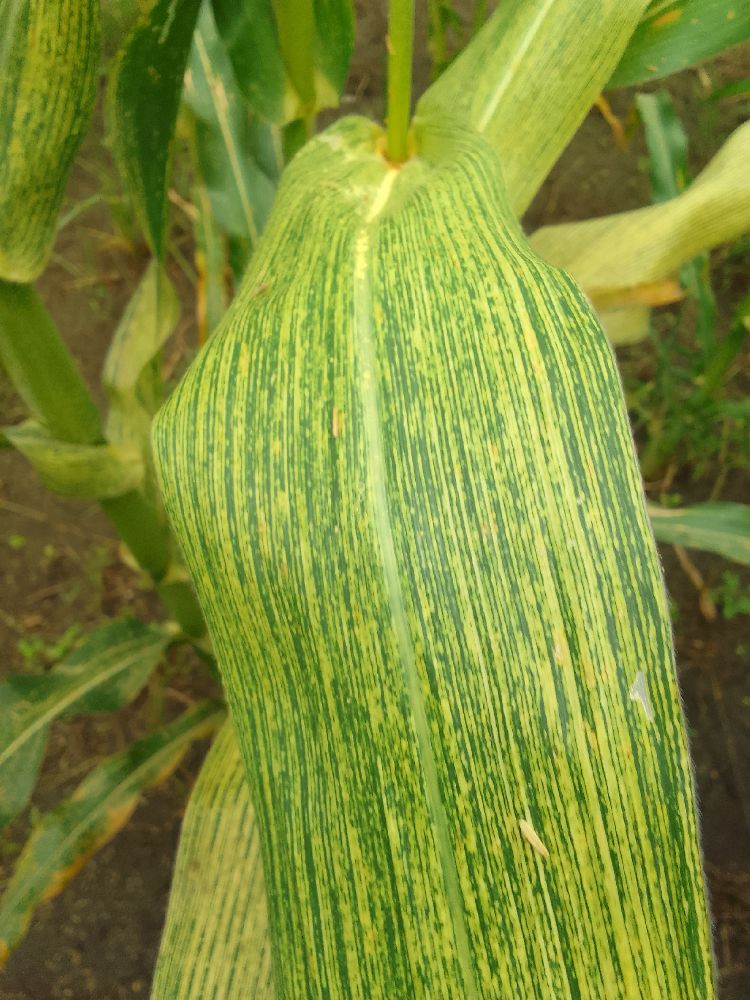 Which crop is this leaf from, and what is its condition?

maize, maize streak virus
